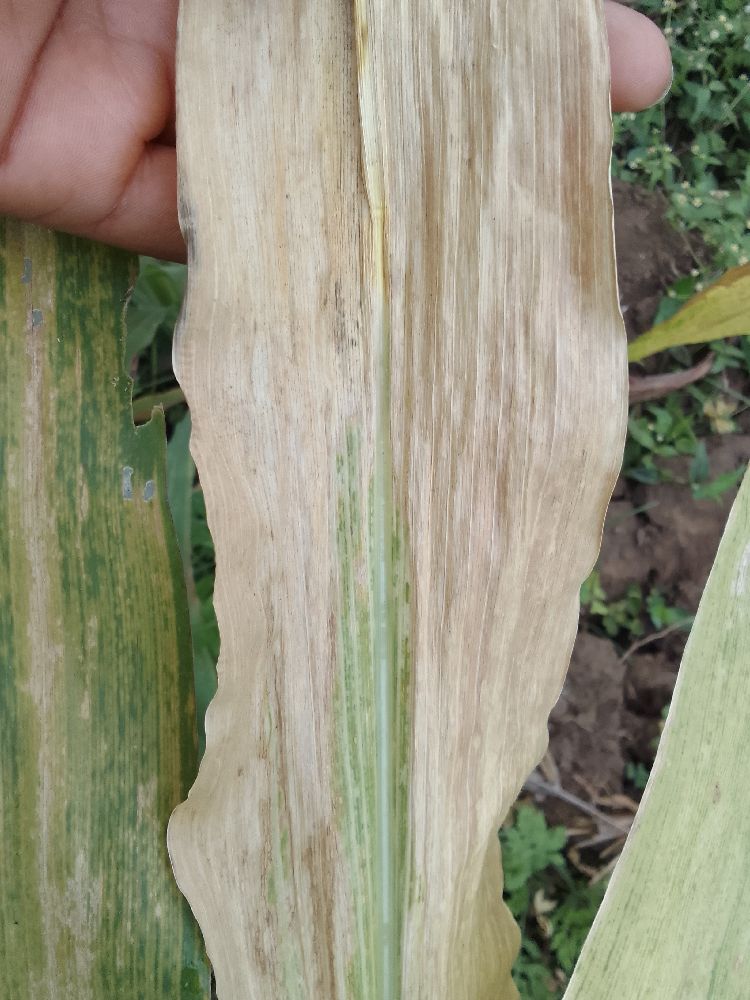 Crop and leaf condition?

maize, maize lethal necrosis
